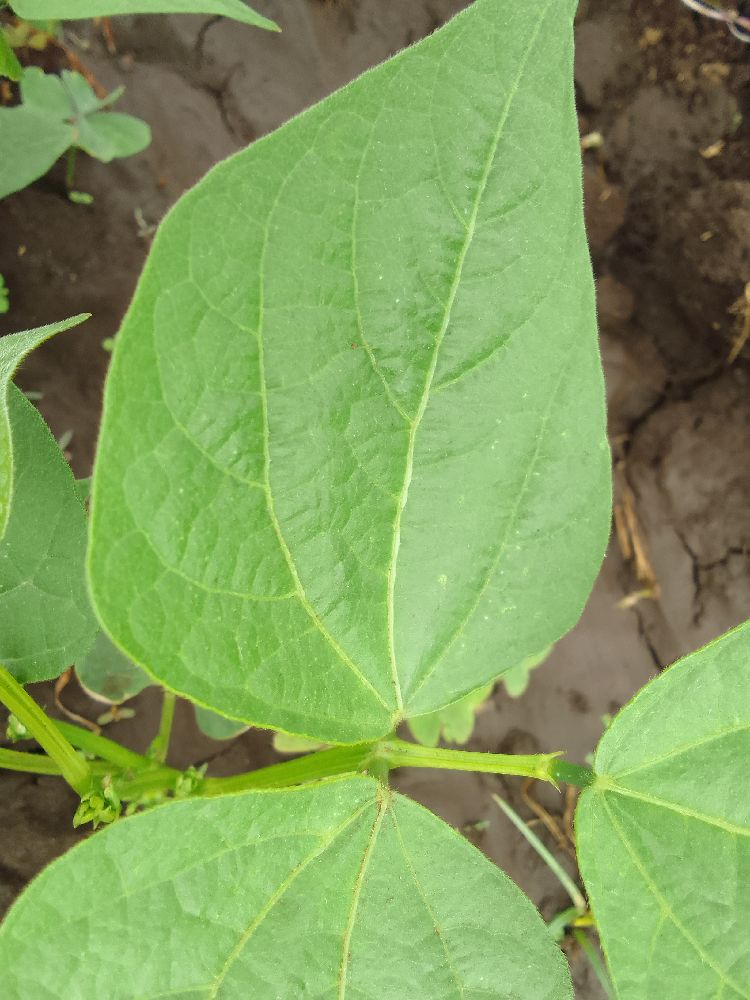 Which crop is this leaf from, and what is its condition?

common bean, healthy
